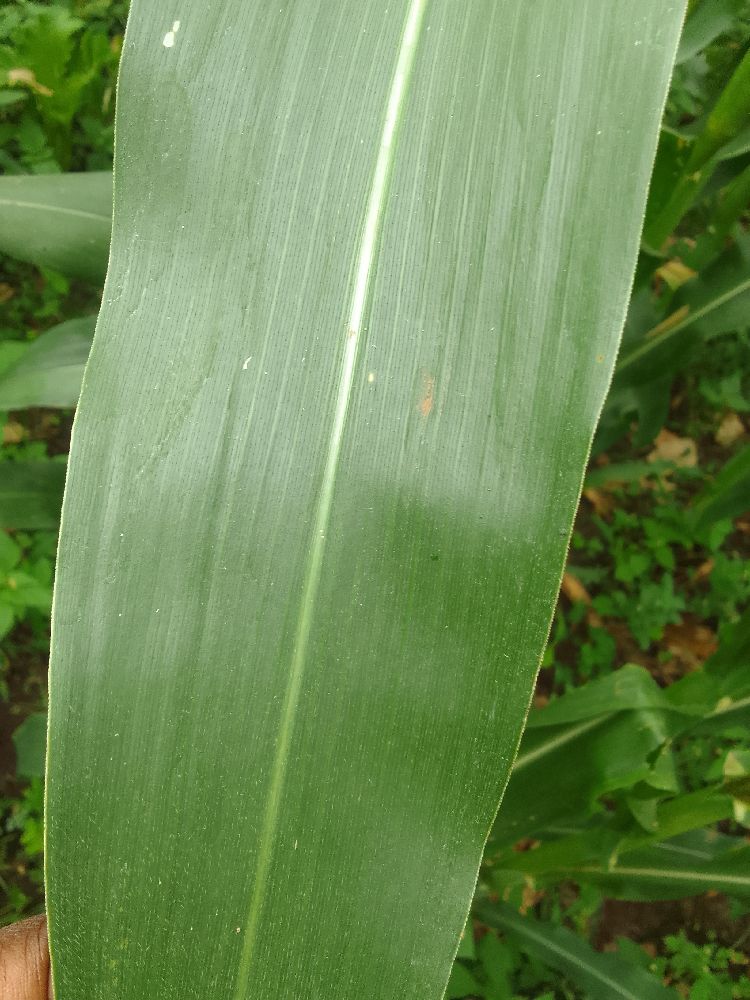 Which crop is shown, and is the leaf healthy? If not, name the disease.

maize, healthy
